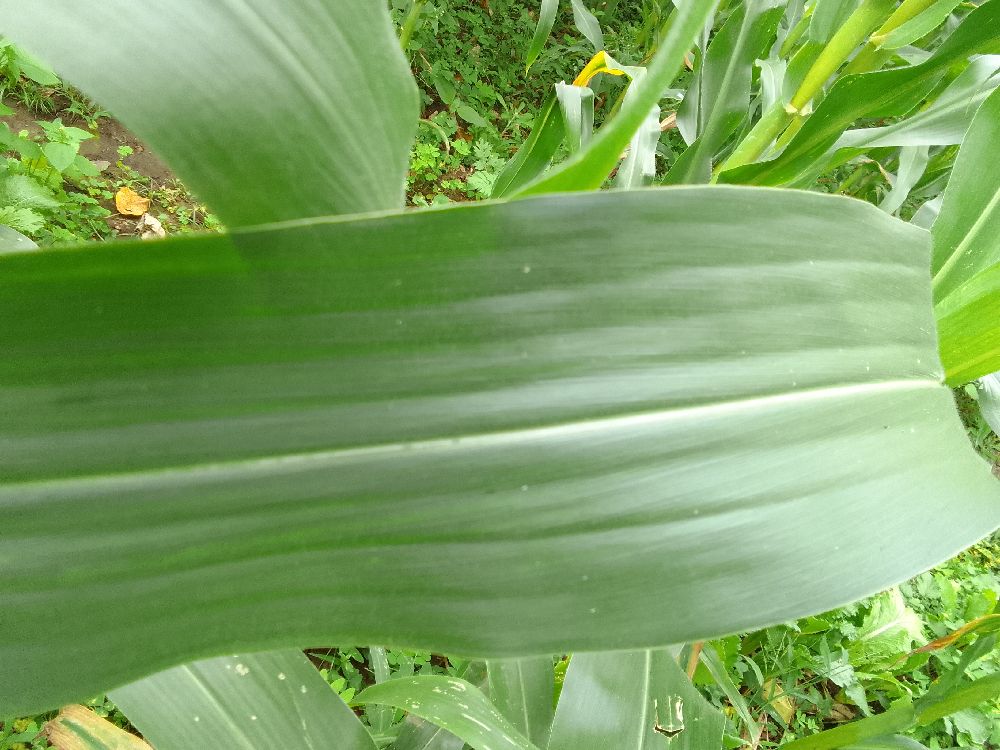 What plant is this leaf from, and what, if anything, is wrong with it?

maize, healthy
